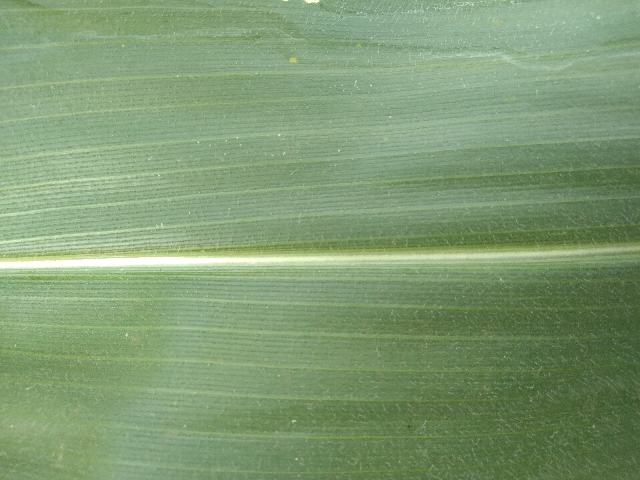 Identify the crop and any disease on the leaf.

maize, healthy
